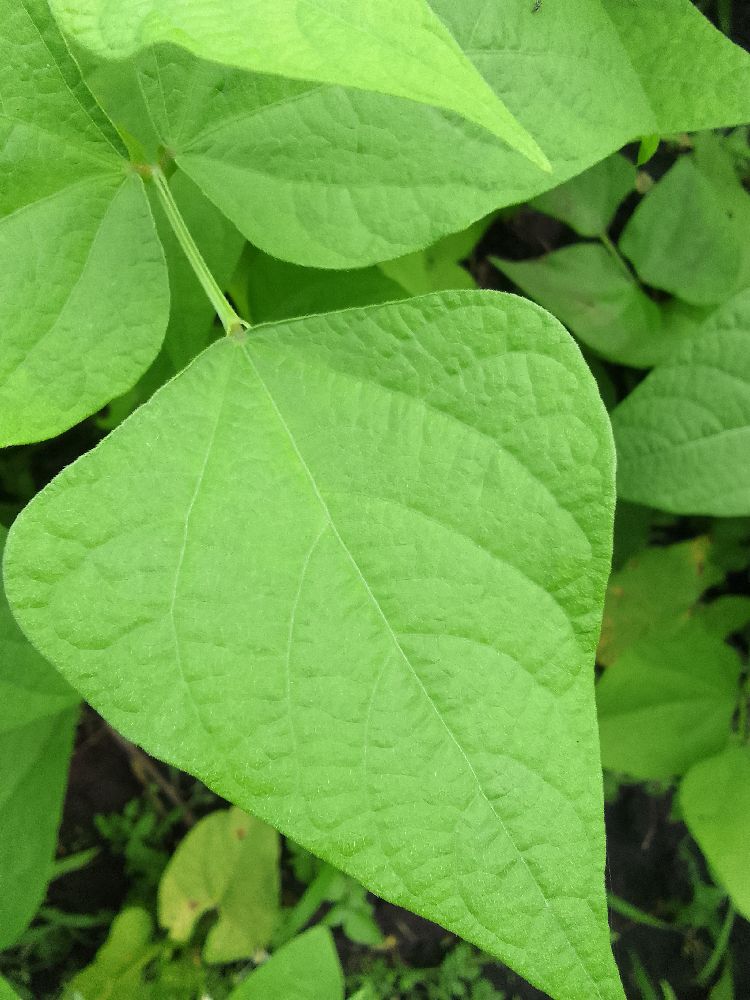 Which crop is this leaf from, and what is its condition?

common bean, healthy
